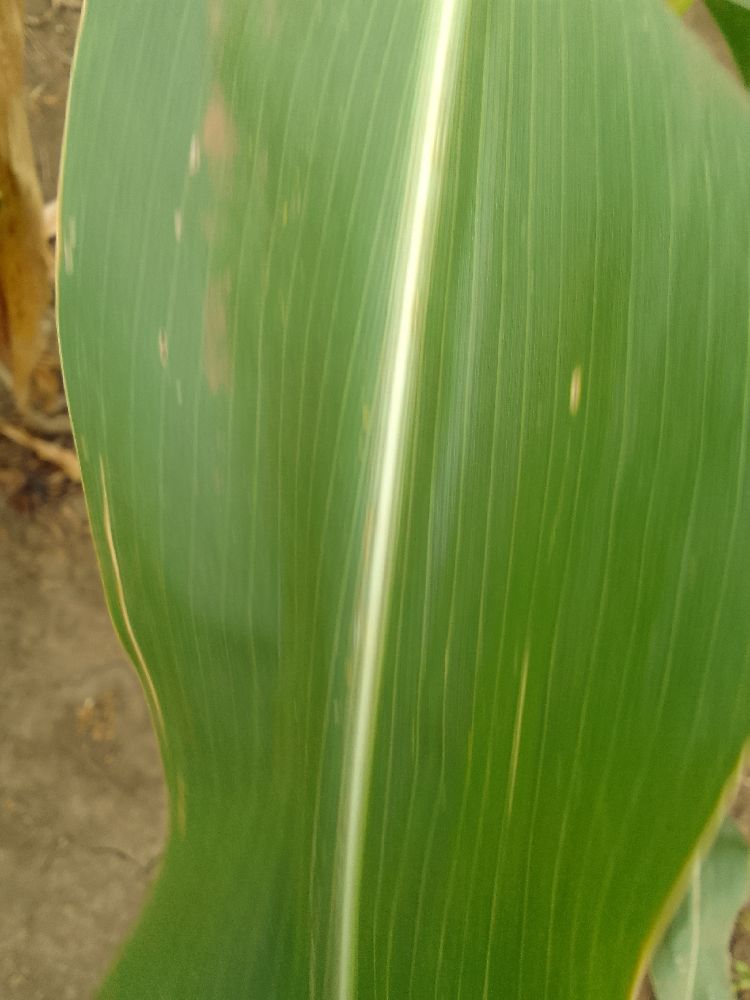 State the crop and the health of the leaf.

maize, healthy
